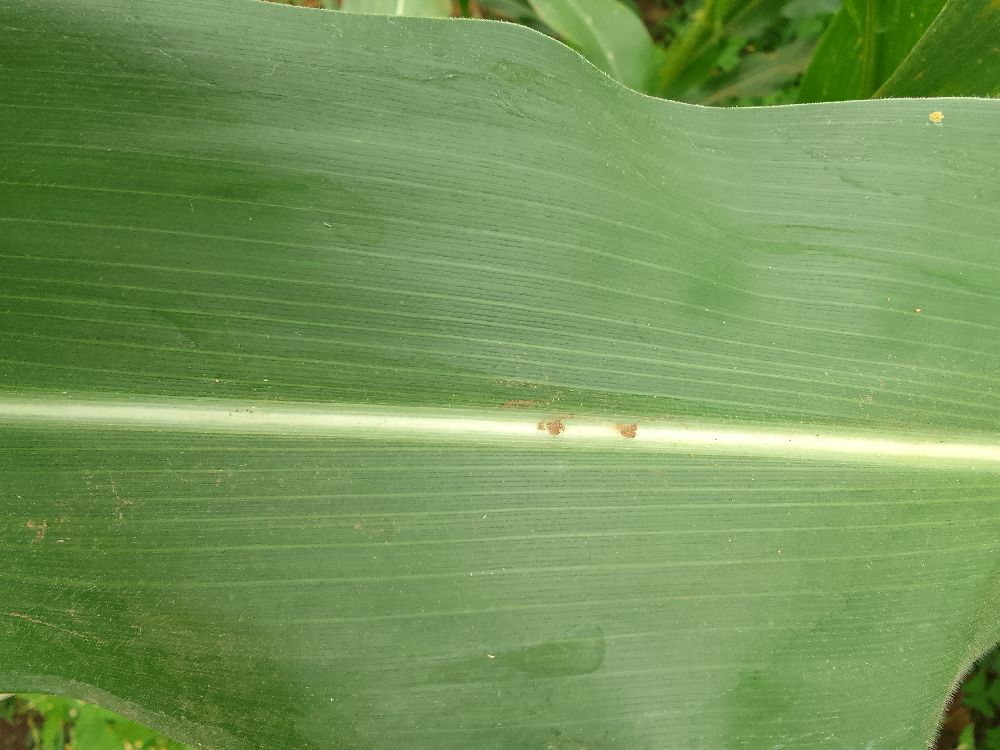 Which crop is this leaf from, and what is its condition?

maize, healthy
